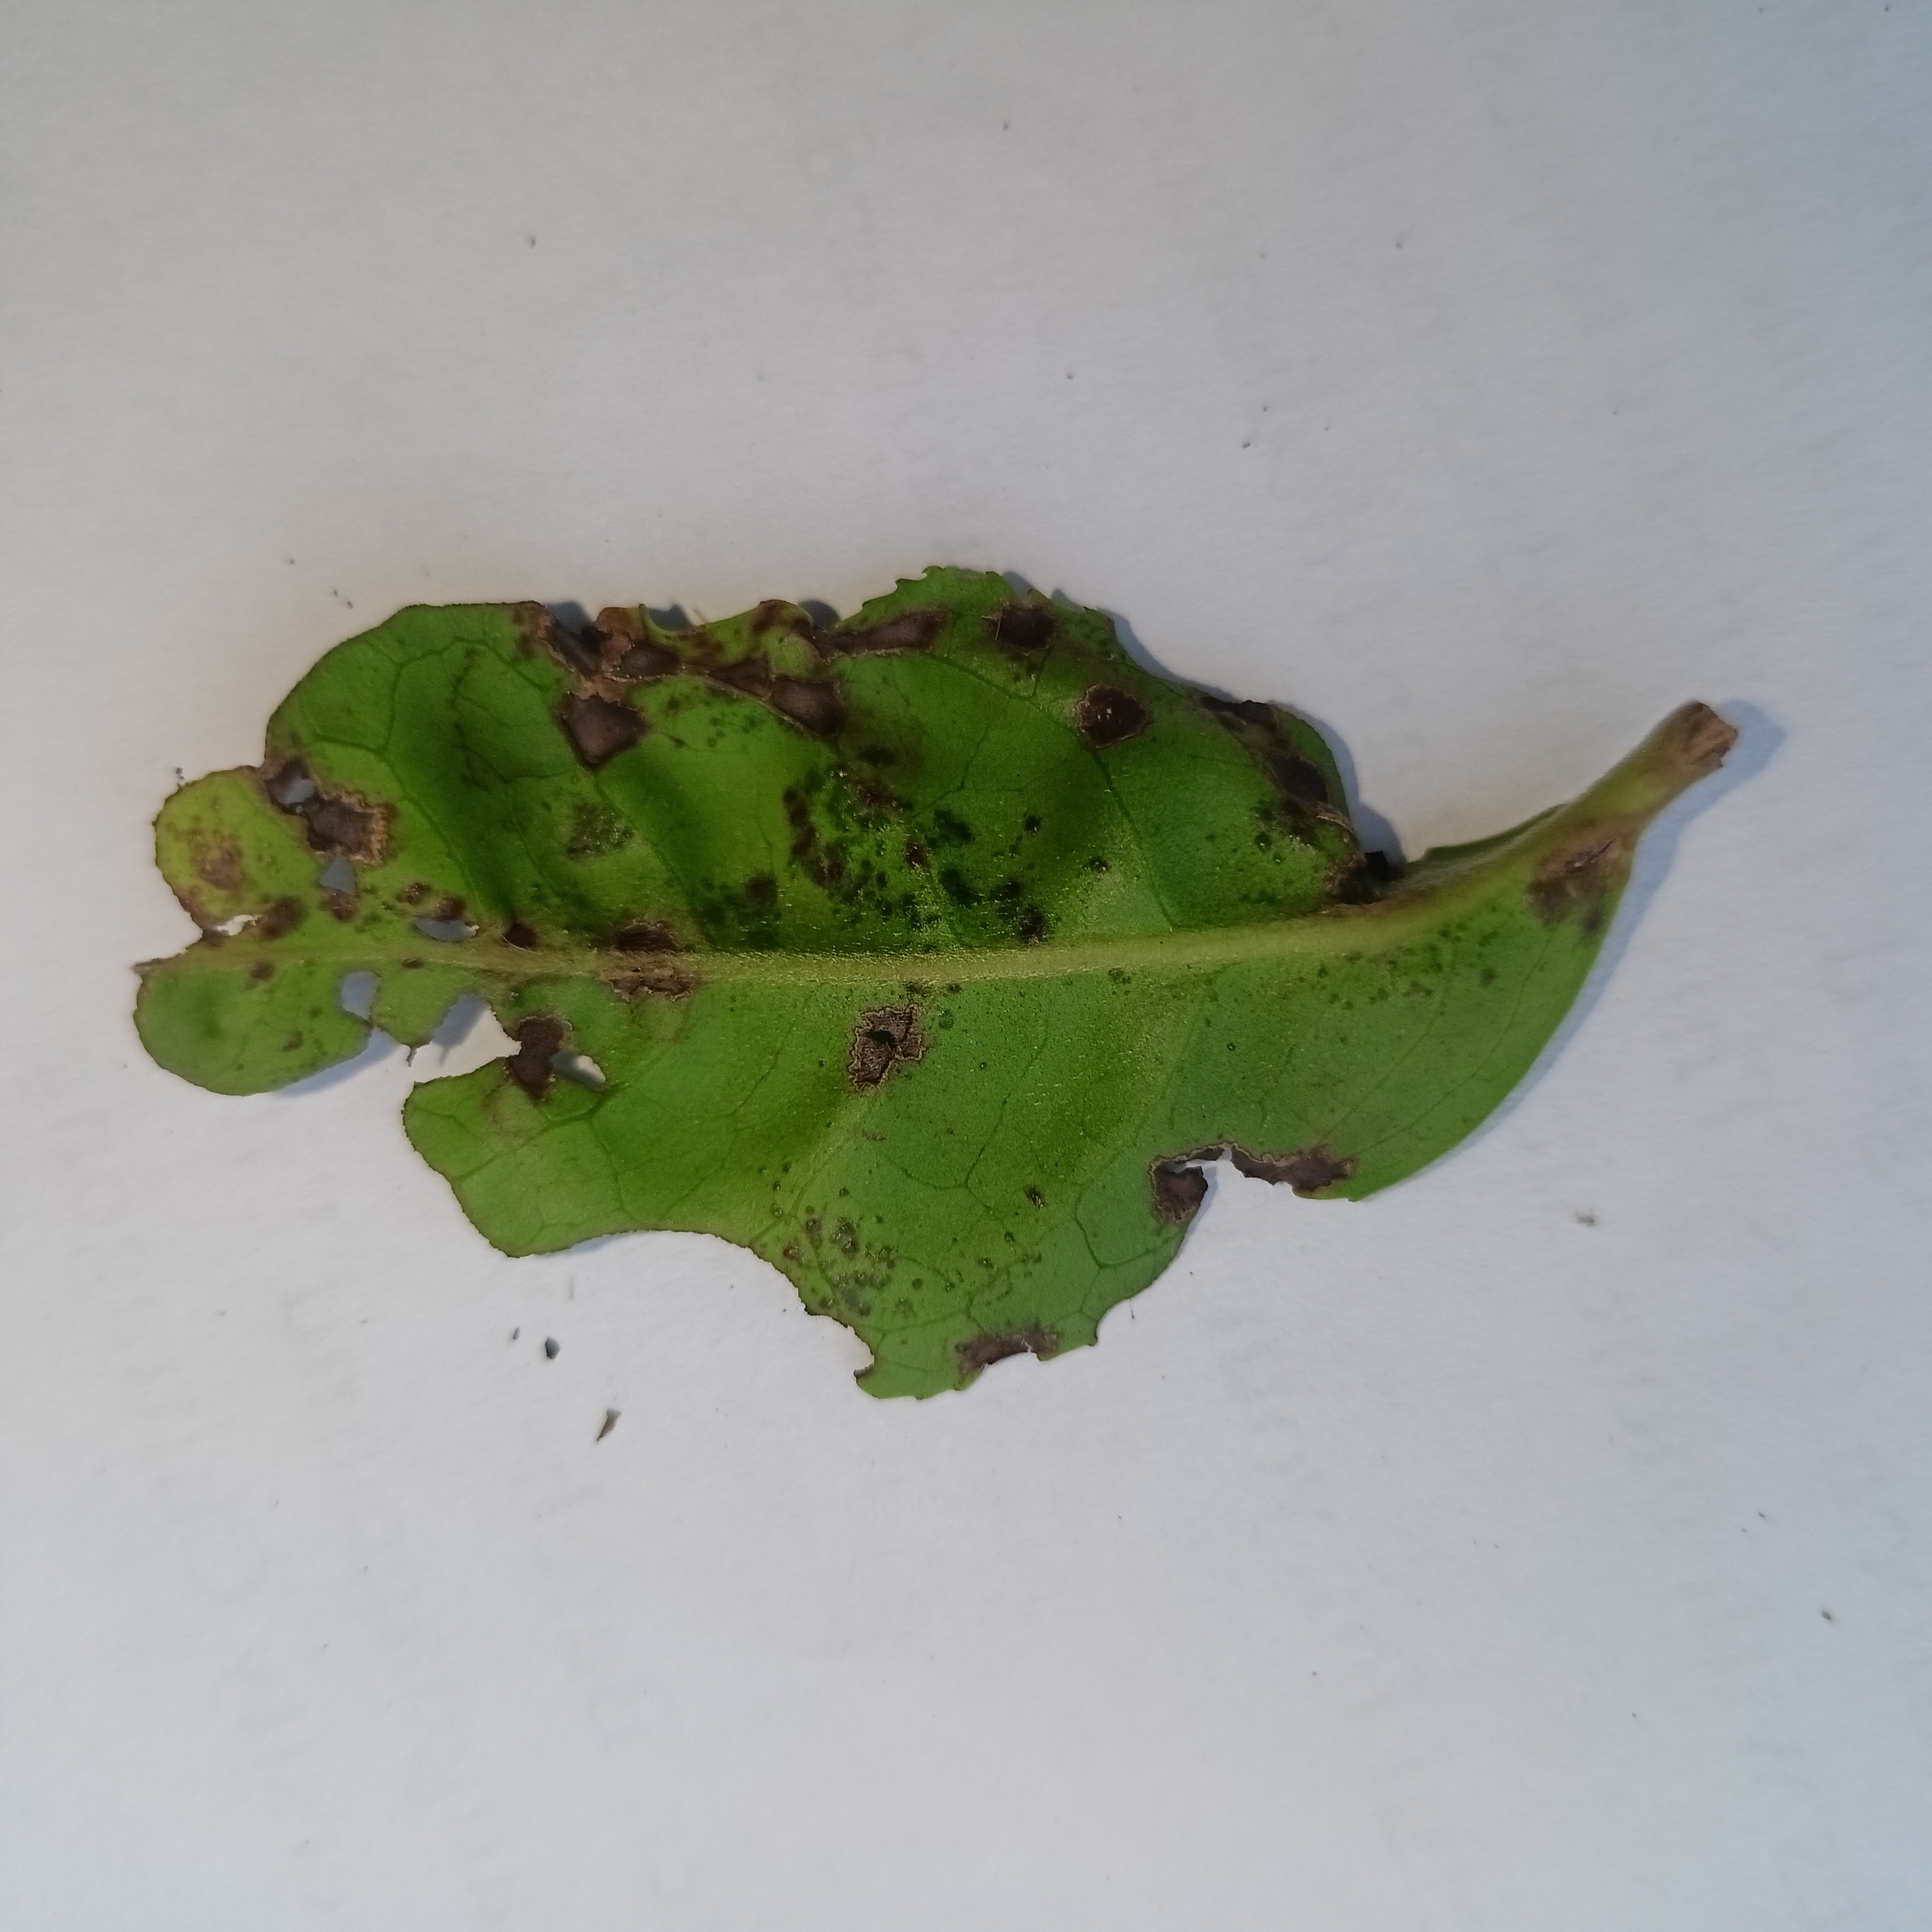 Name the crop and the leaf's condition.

tea, helopeltis
